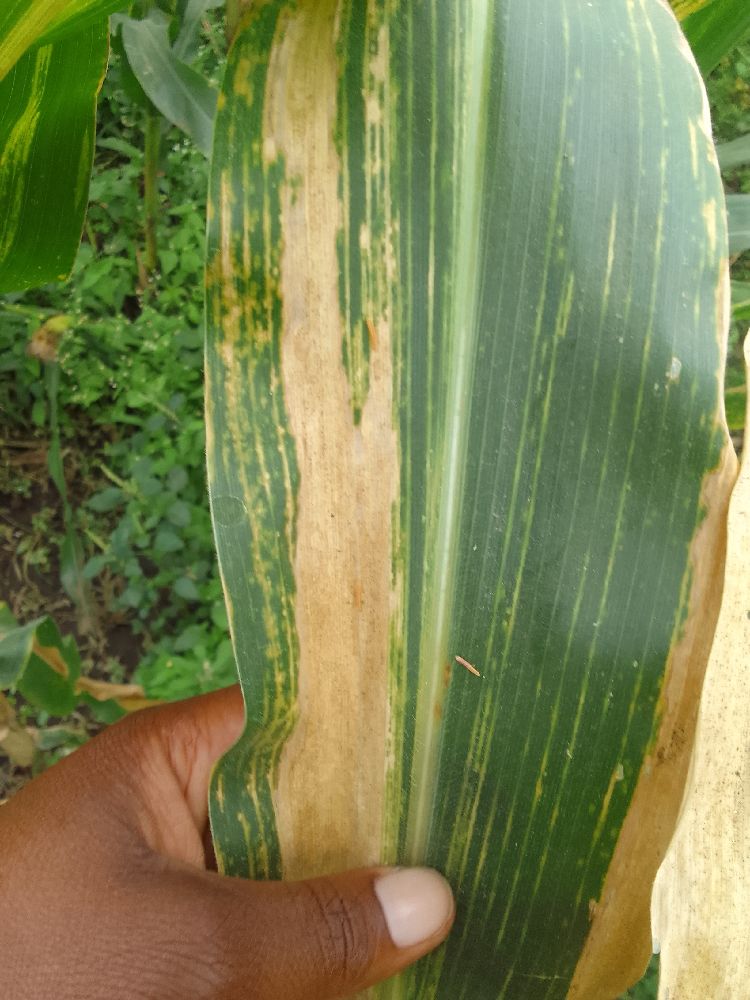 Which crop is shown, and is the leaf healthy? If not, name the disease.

maize, maize lethal necrosis
